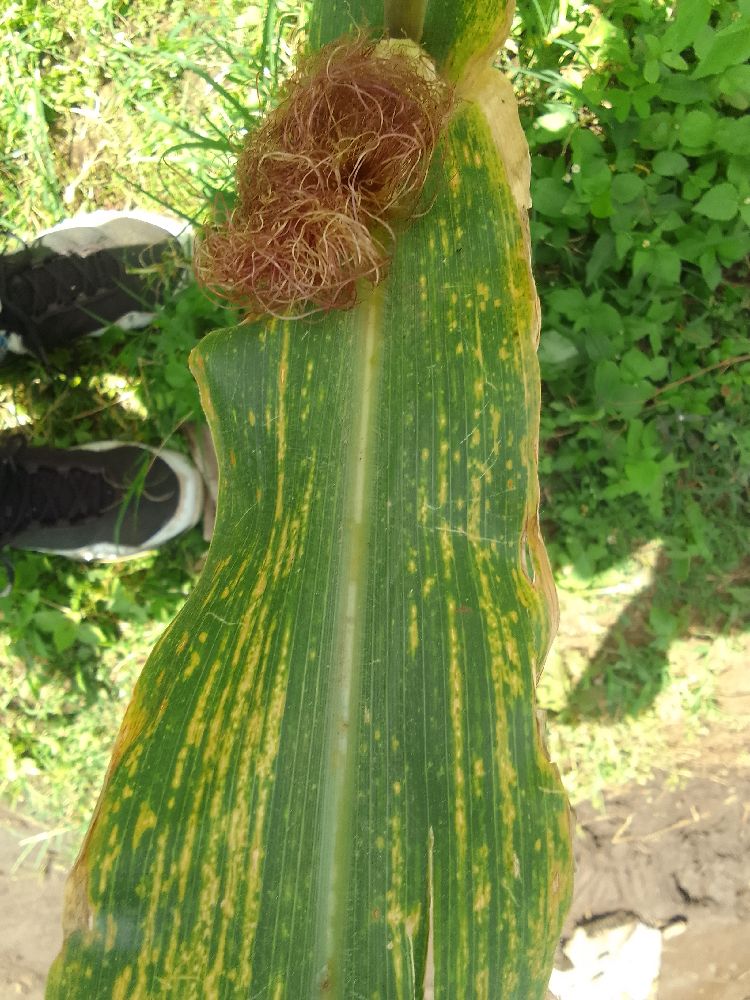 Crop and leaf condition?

maize, maize lethal necrosis
